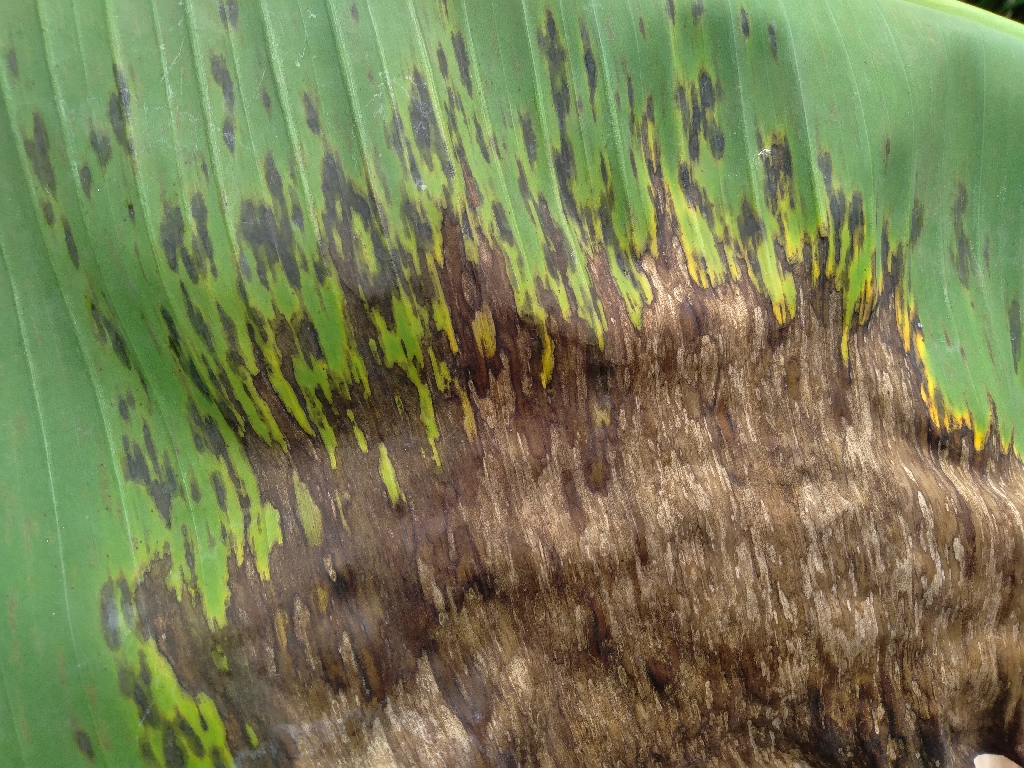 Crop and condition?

banana, black sigatoka
